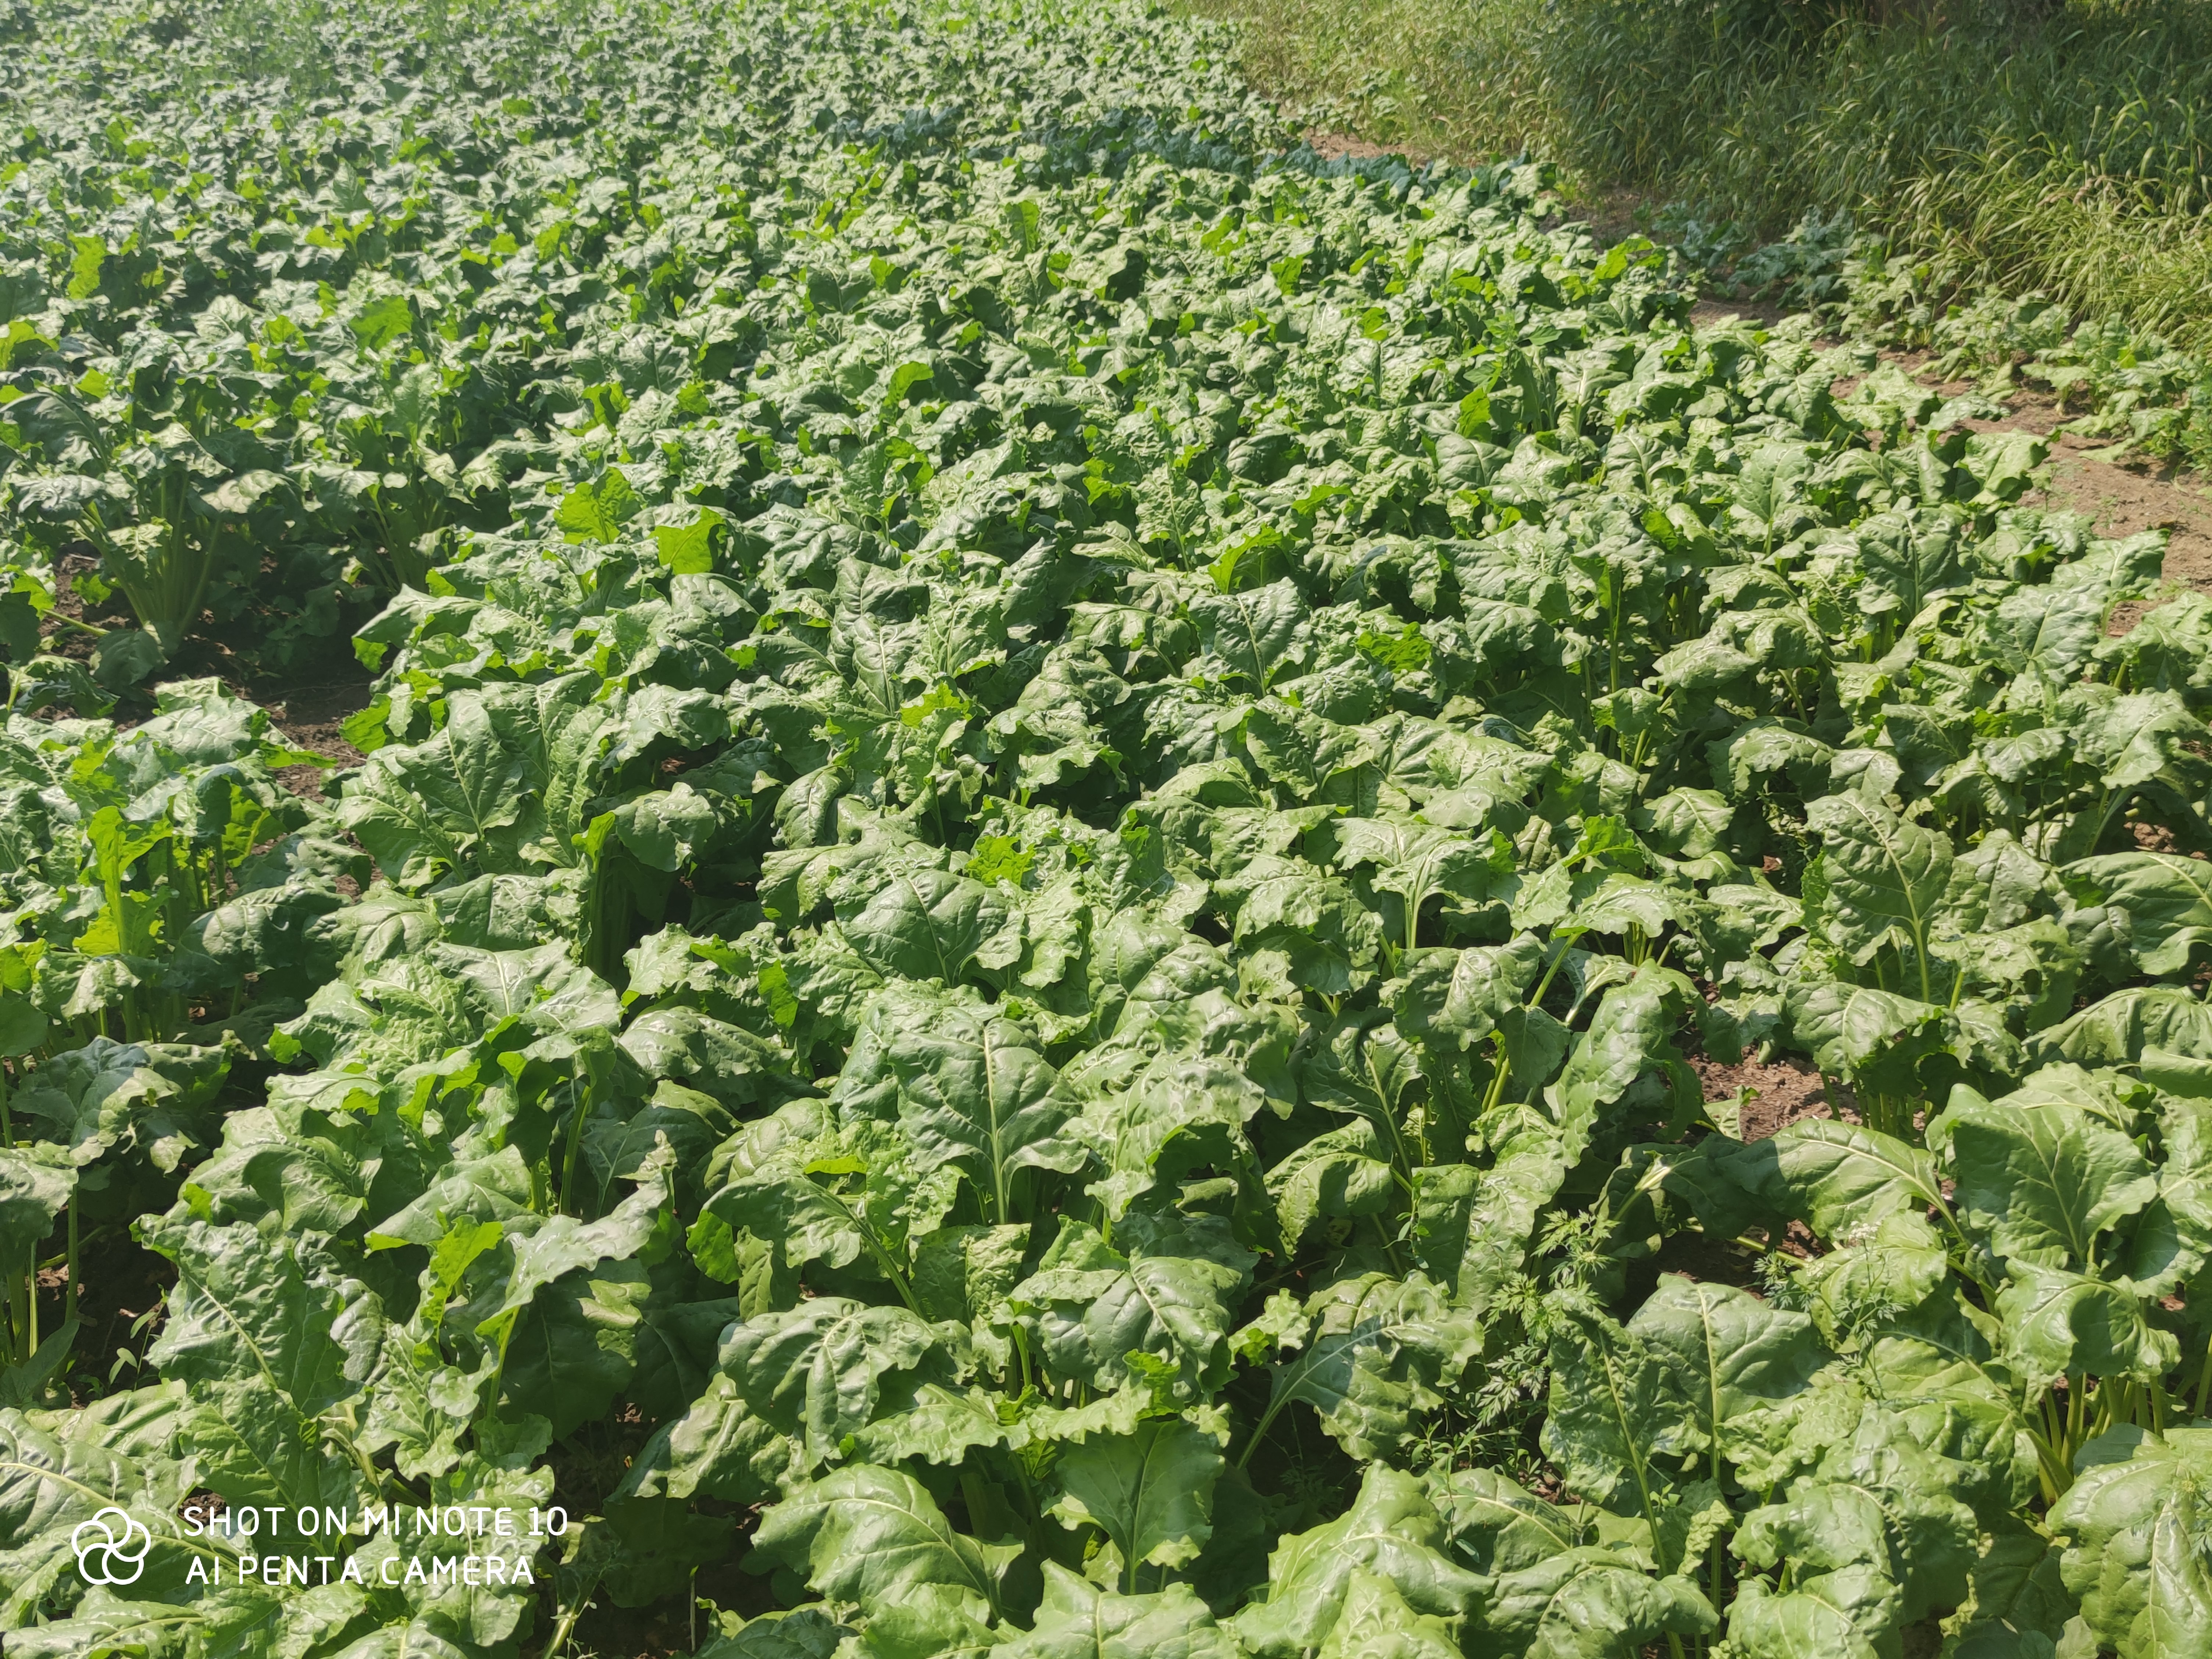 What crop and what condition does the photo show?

beet, unaffected
